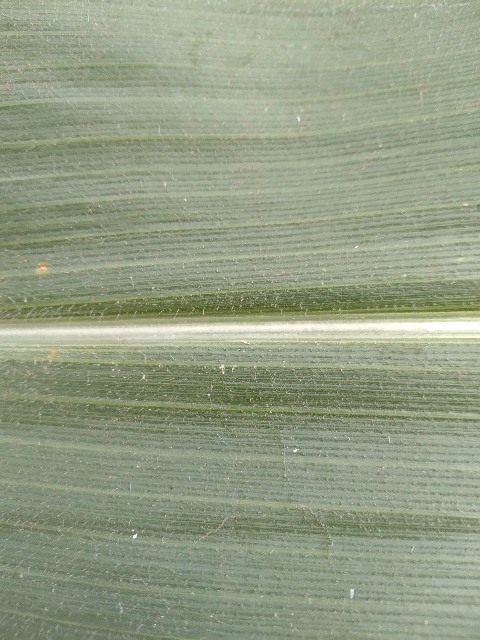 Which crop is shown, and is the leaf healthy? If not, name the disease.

maize, healthy
